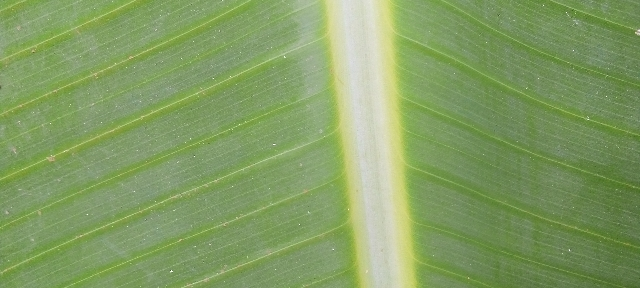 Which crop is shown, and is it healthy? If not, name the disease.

banana, healthy
